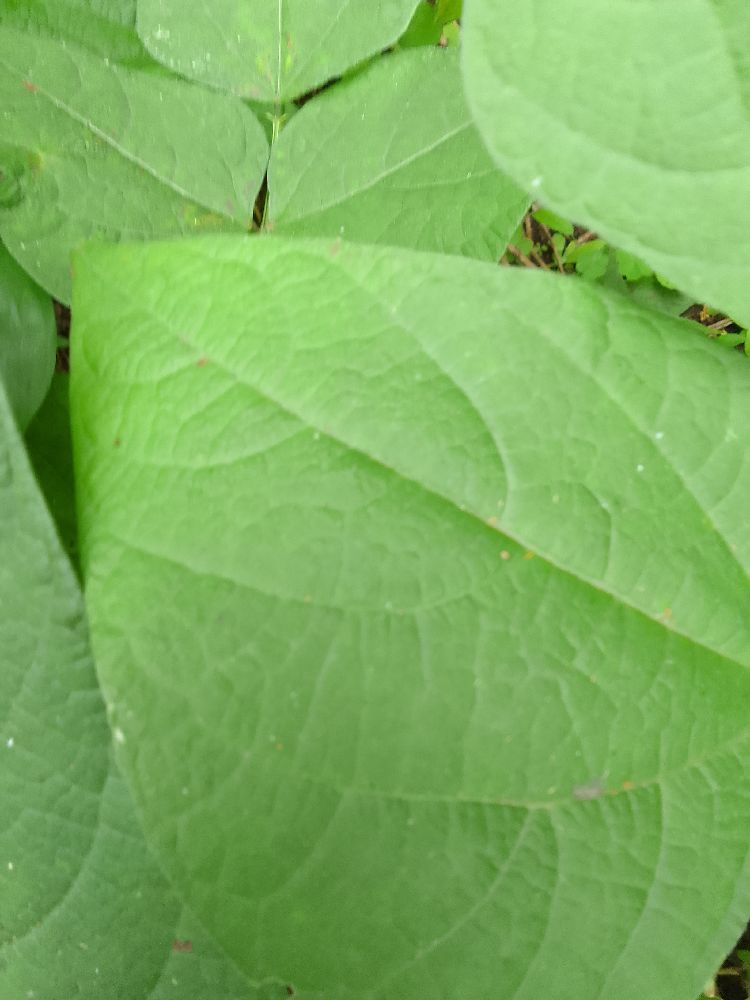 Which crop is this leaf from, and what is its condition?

common bean, healthy
